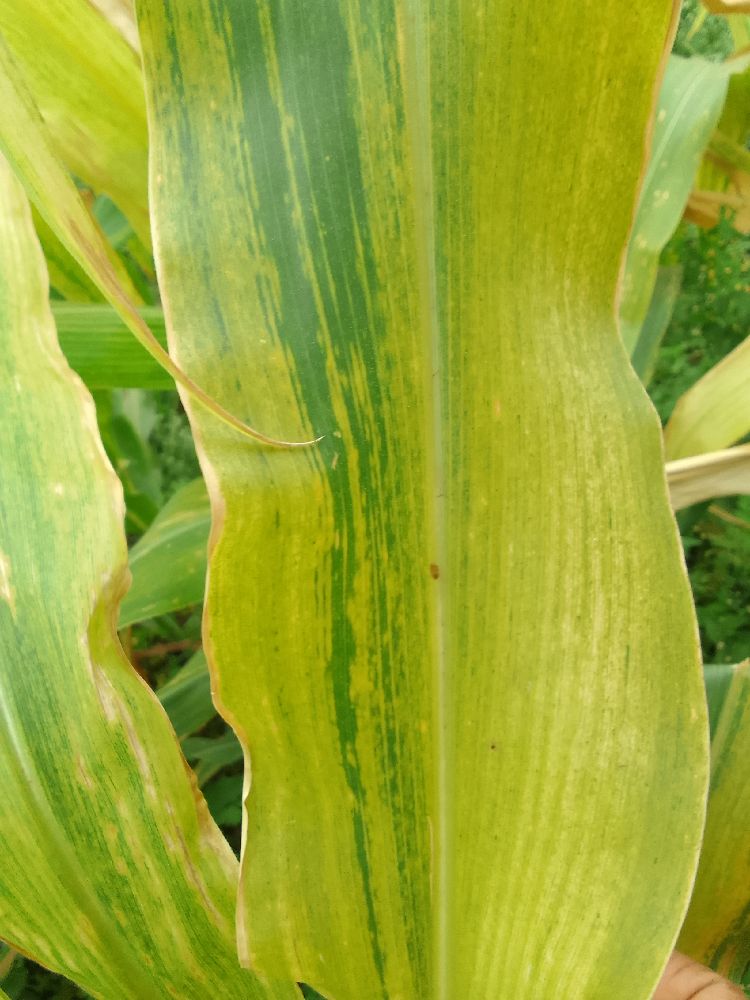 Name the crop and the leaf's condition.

maize, maize lethal necrosis
